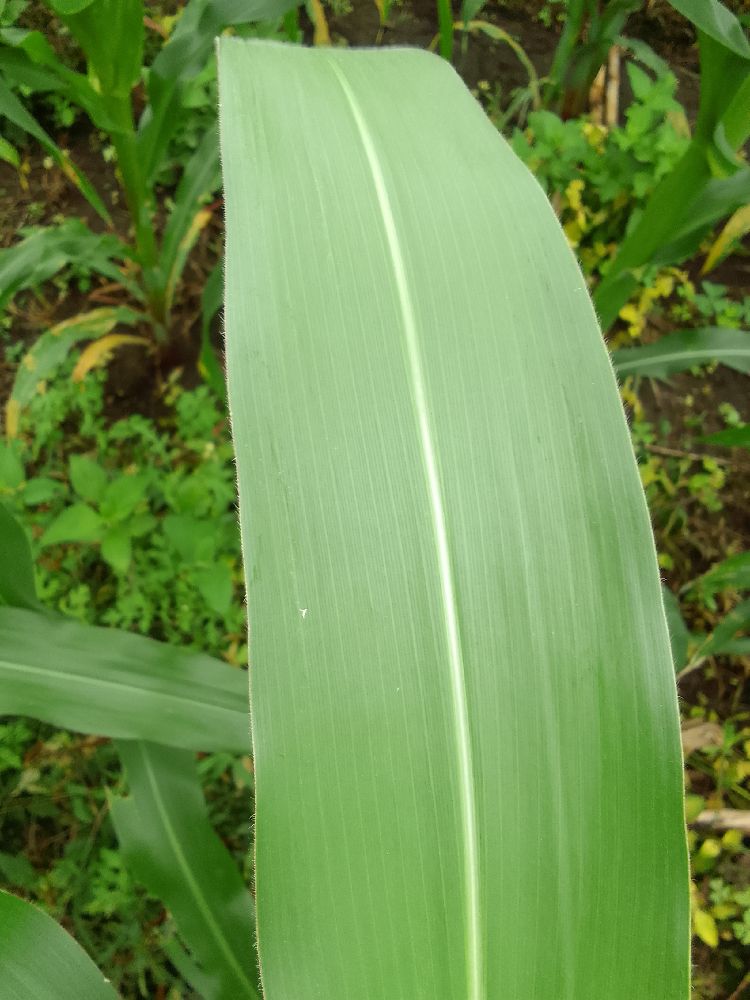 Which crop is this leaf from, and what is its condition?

maize, healthy
